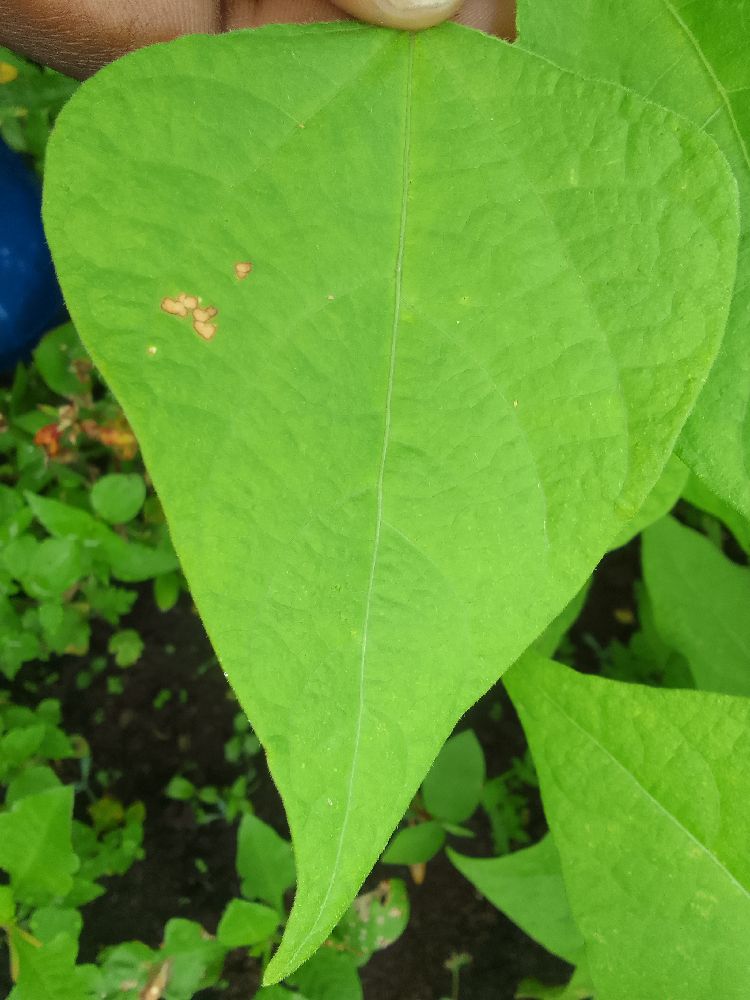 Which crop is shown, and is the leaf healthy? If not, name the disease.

common bean, healthy
